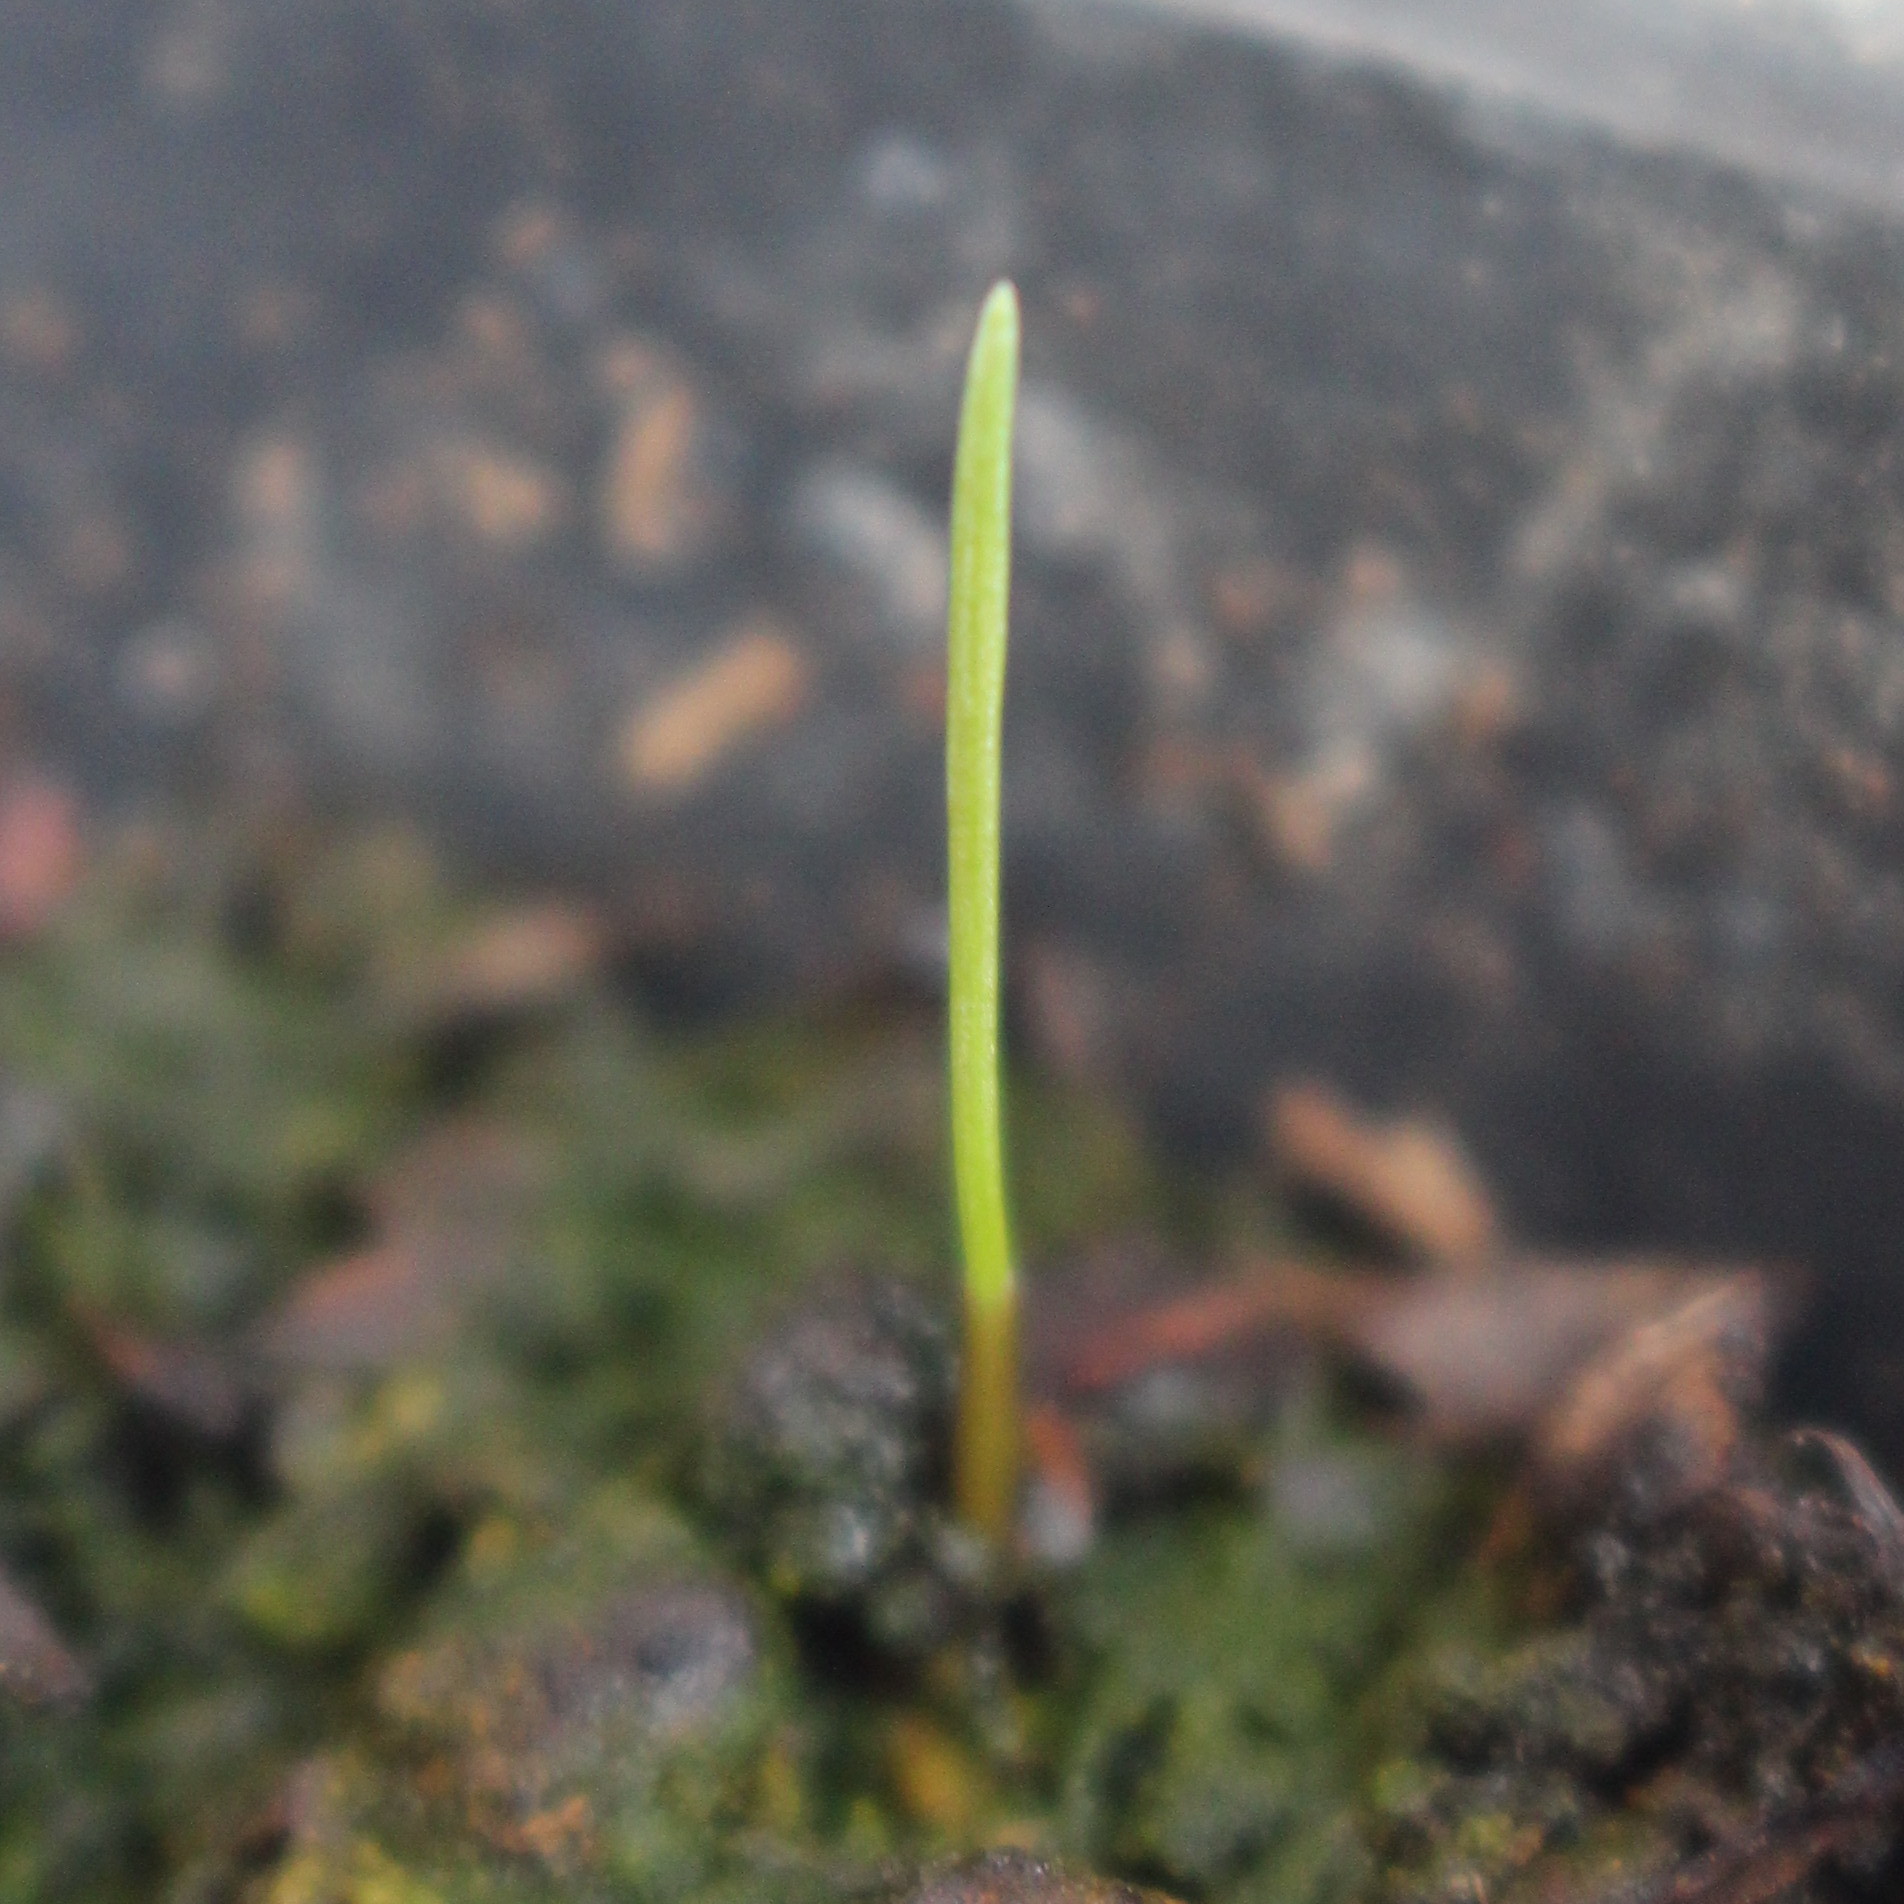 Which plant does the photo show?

Lolium multiflorum
